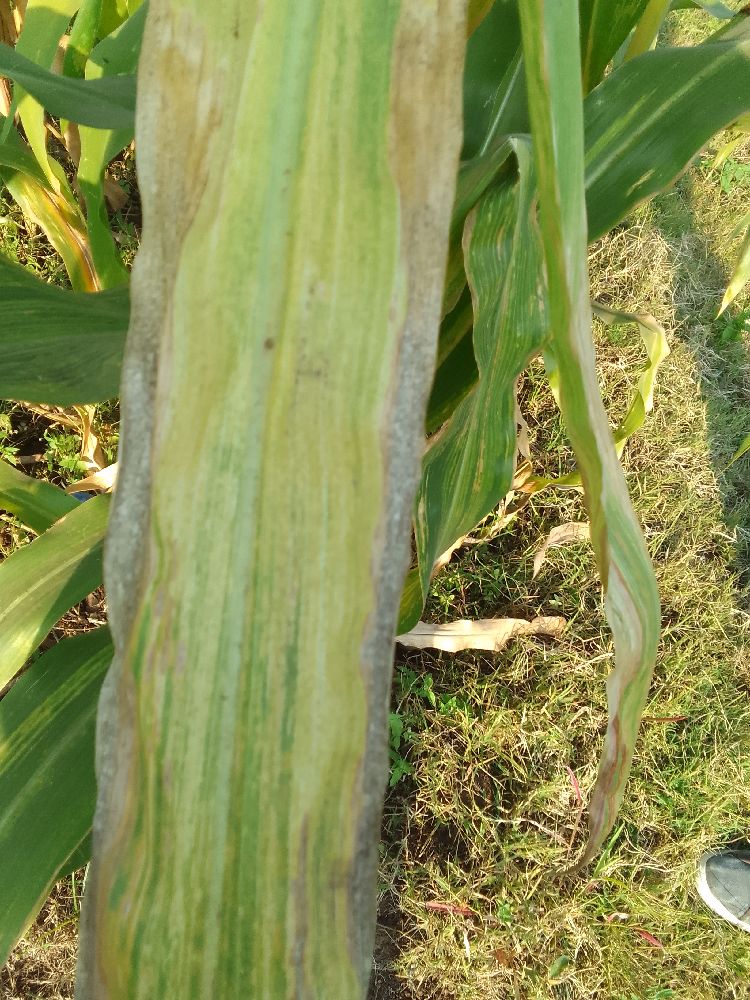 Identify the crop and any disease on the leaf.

maize, maize lethal necrosis
